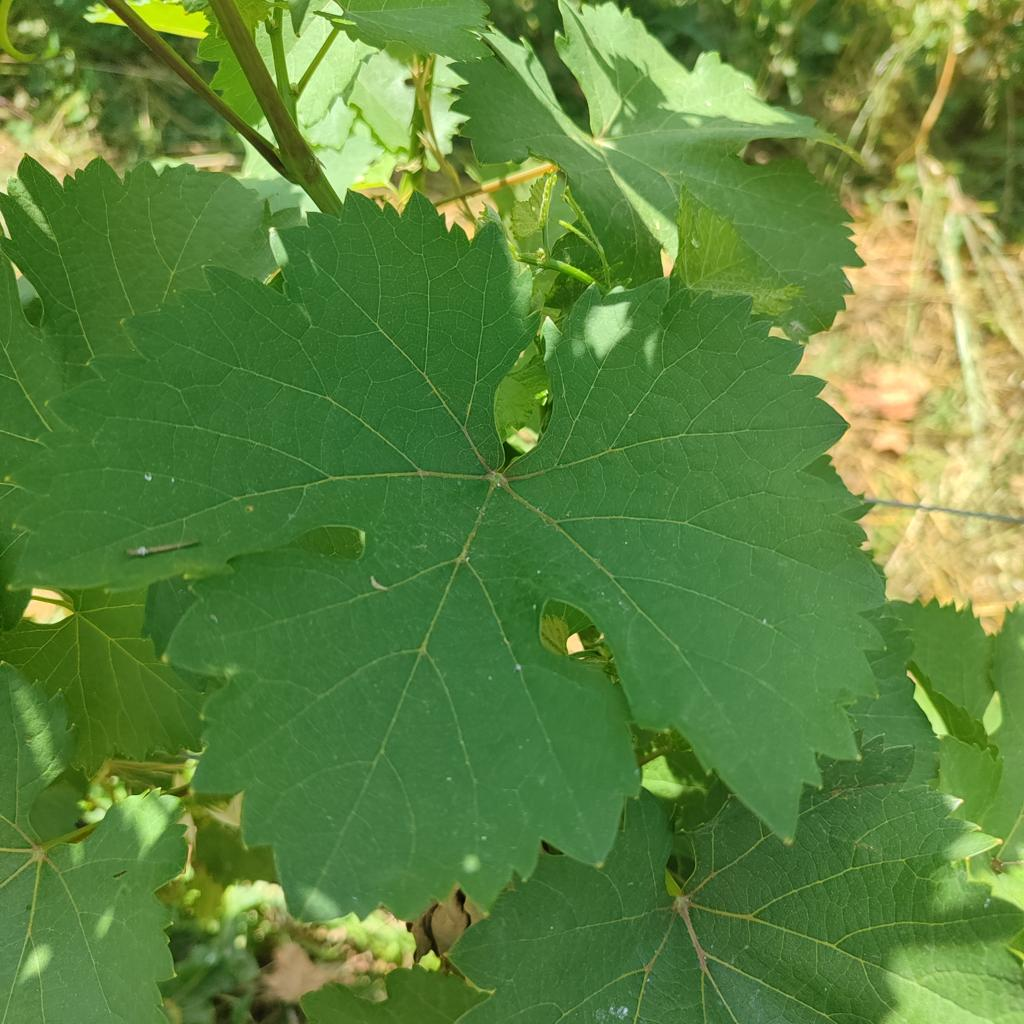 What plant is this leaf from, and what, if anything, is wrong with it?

grapevine, healthy
